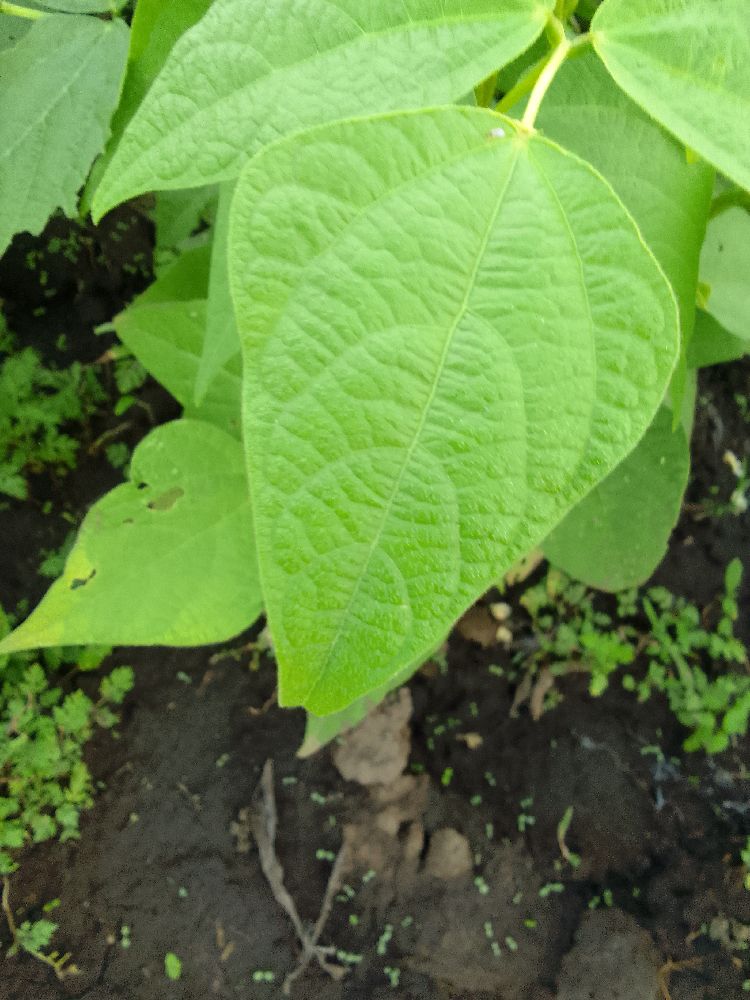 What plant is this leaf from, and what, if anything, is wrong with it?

common bean, healthy
